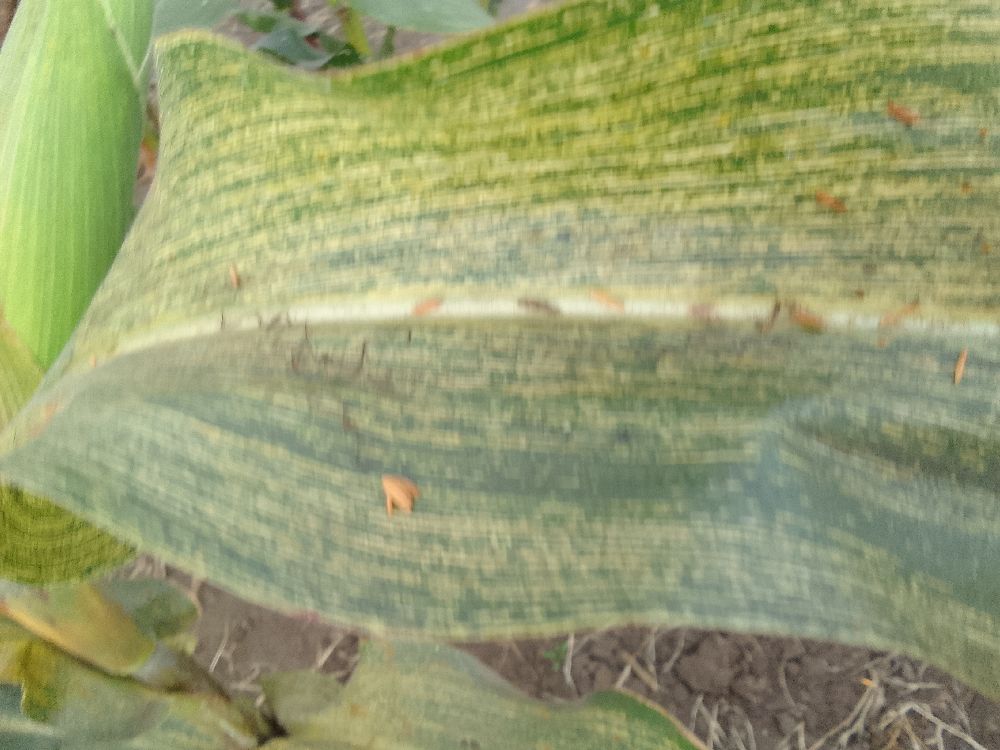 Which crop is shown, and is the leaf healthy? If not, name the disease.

maize, maize streak virus
